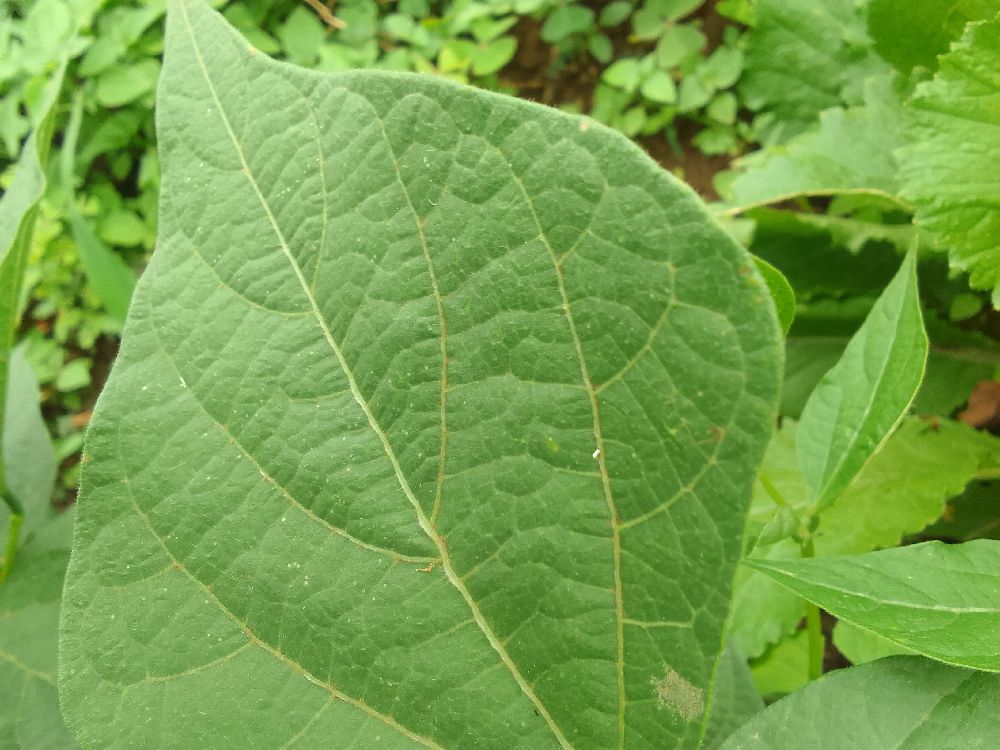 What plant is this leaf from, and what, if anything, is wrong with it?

common bean, healthy
